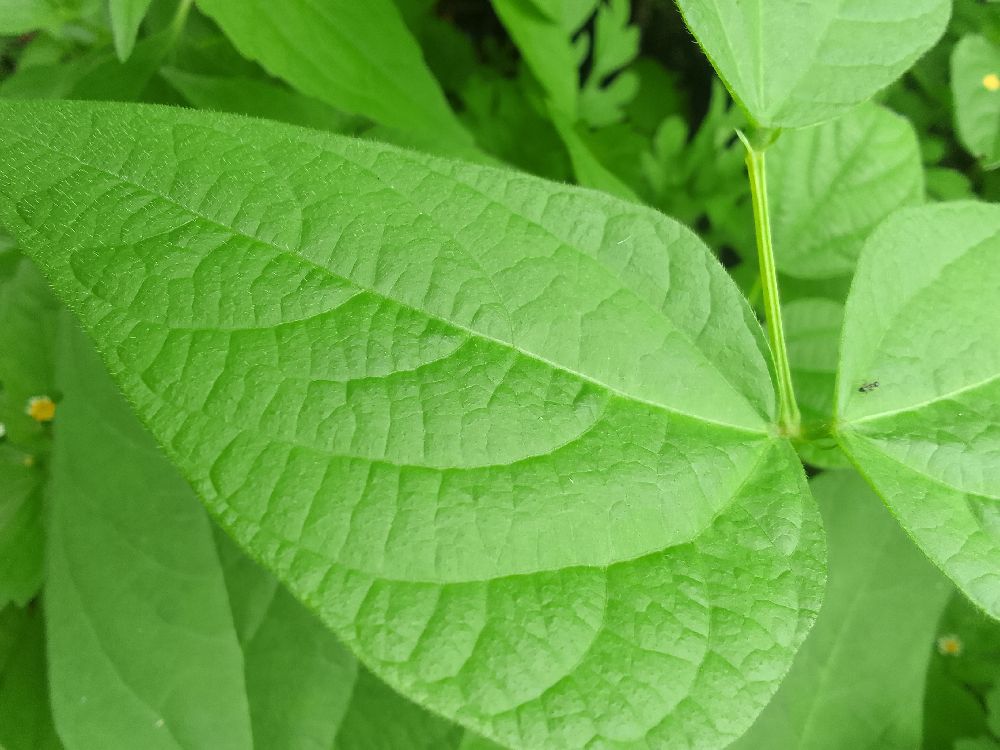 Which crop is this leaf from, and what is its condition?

common bean, healthy
